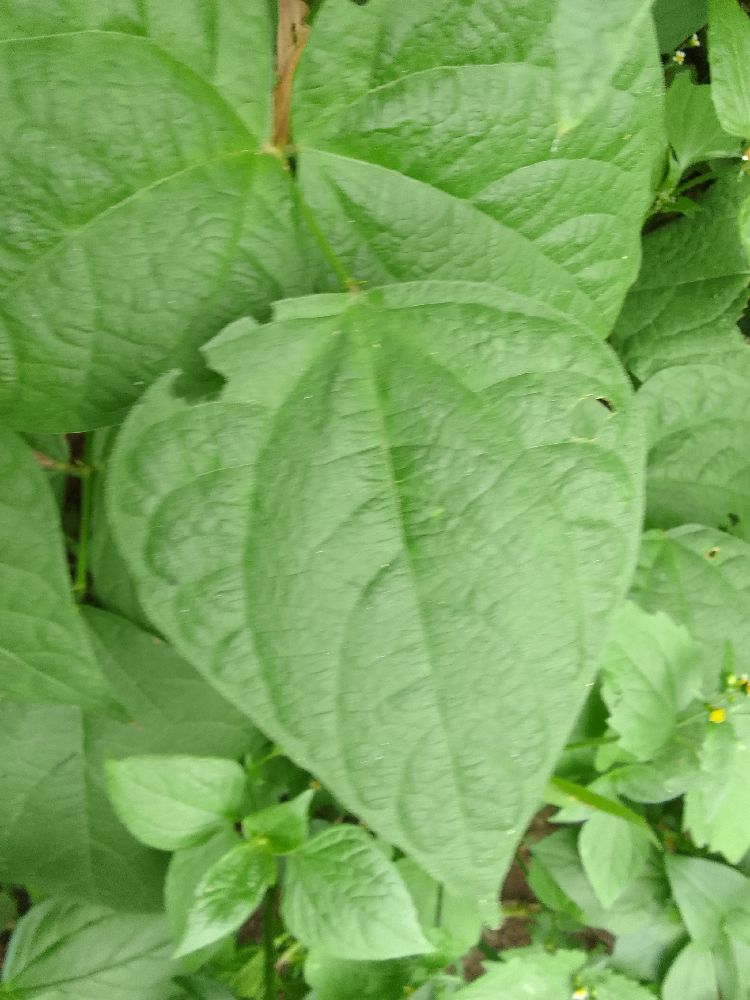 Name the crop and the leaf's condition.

common bean, healthy
